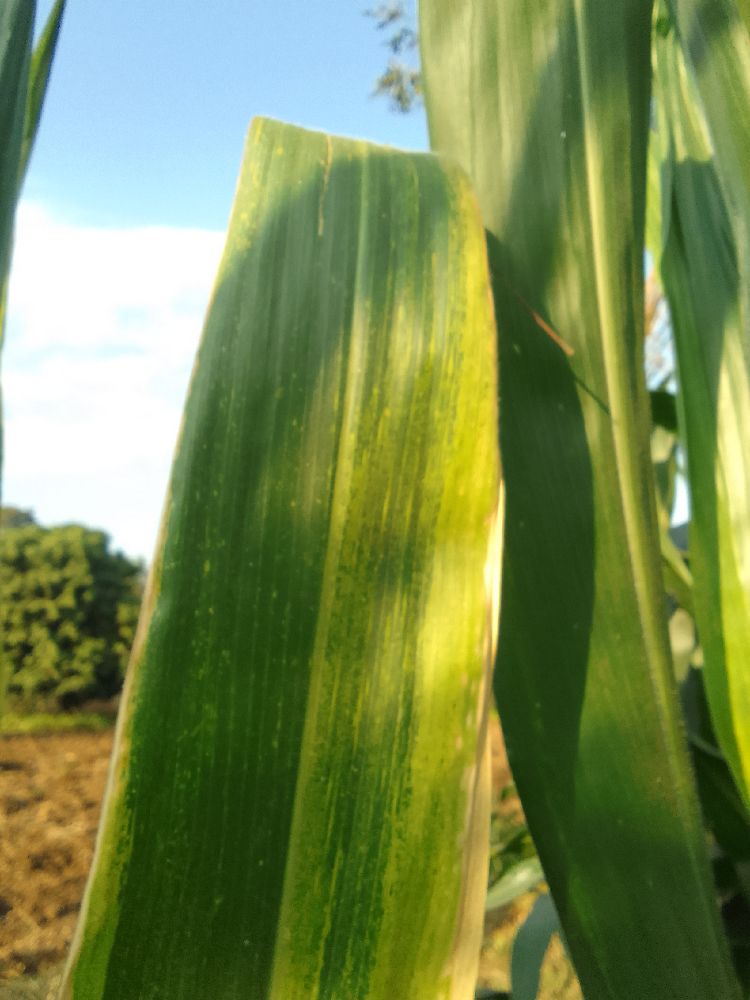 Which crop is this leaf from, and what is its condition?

maize, maize lethal necrosis
